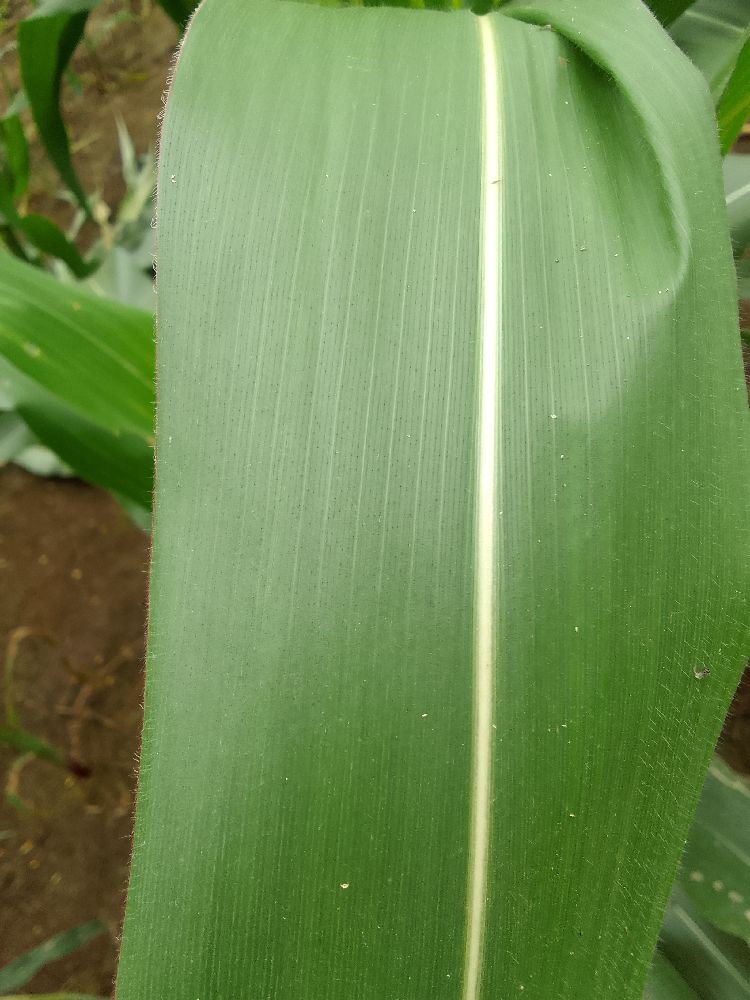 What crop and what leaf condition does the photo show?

maize, healthy
